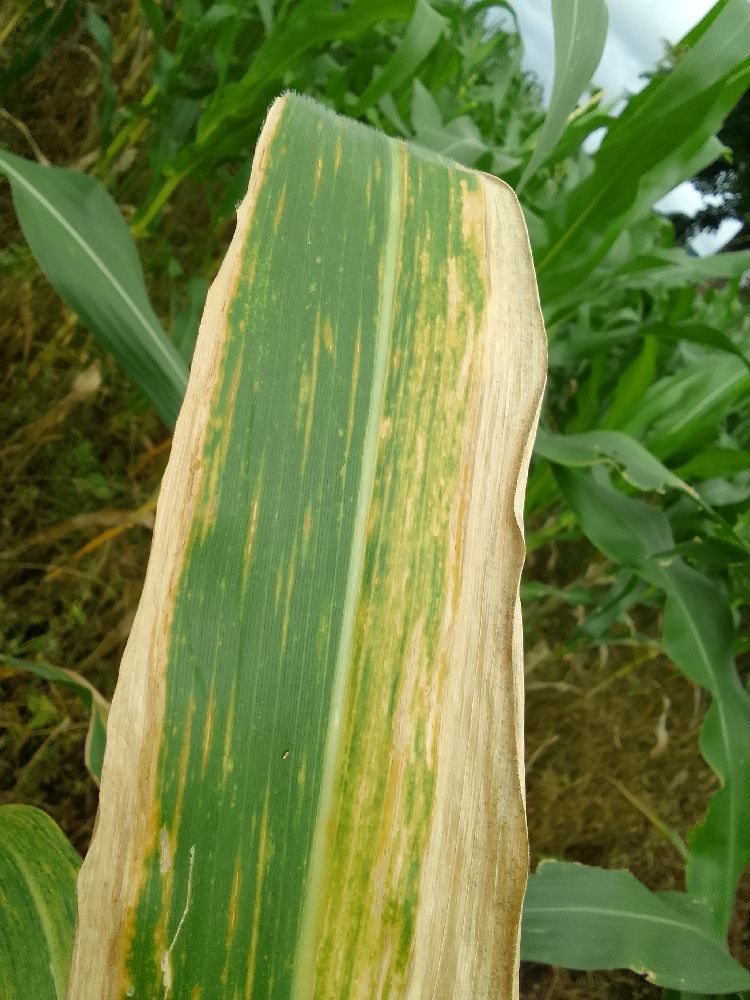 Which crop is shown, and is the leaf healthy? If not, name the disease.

maize, maize lethal necrosis
